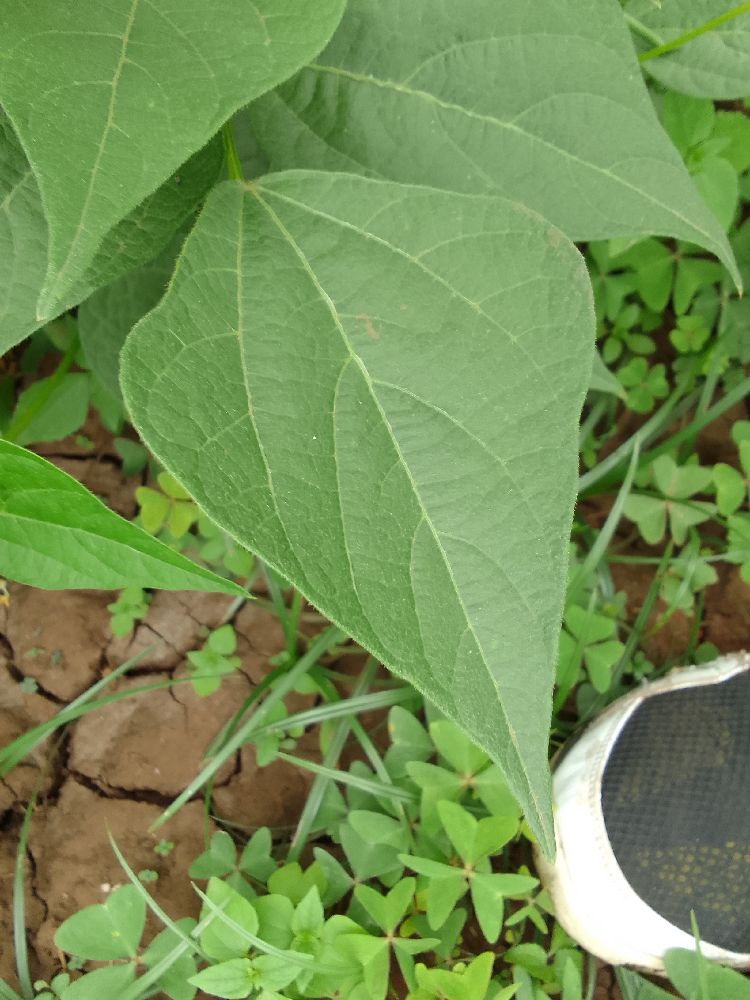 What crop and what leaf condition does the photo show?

common bean, healthy
